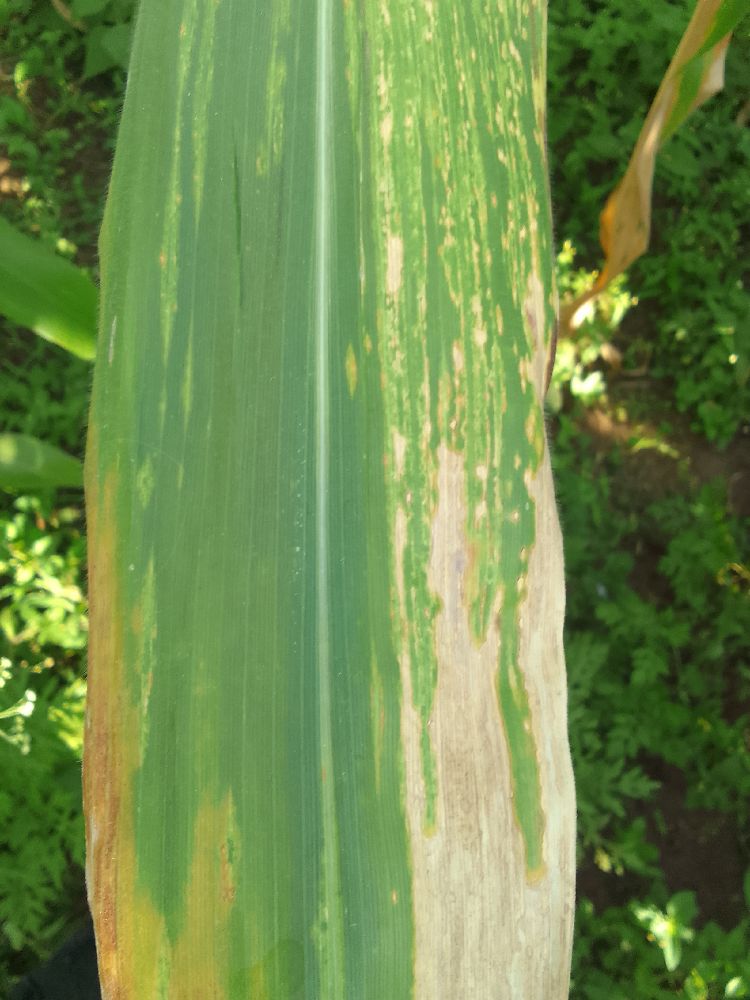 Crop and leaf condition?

maize, maize lethal necrosis
